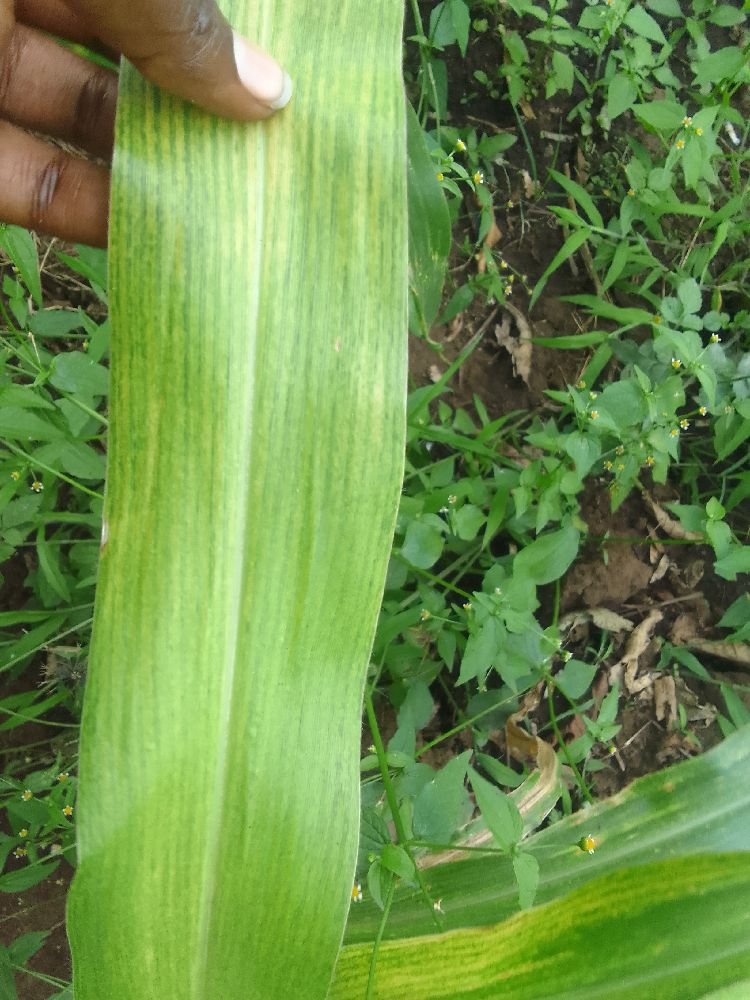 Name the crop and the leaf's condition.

maize, maize lethal necrosis
